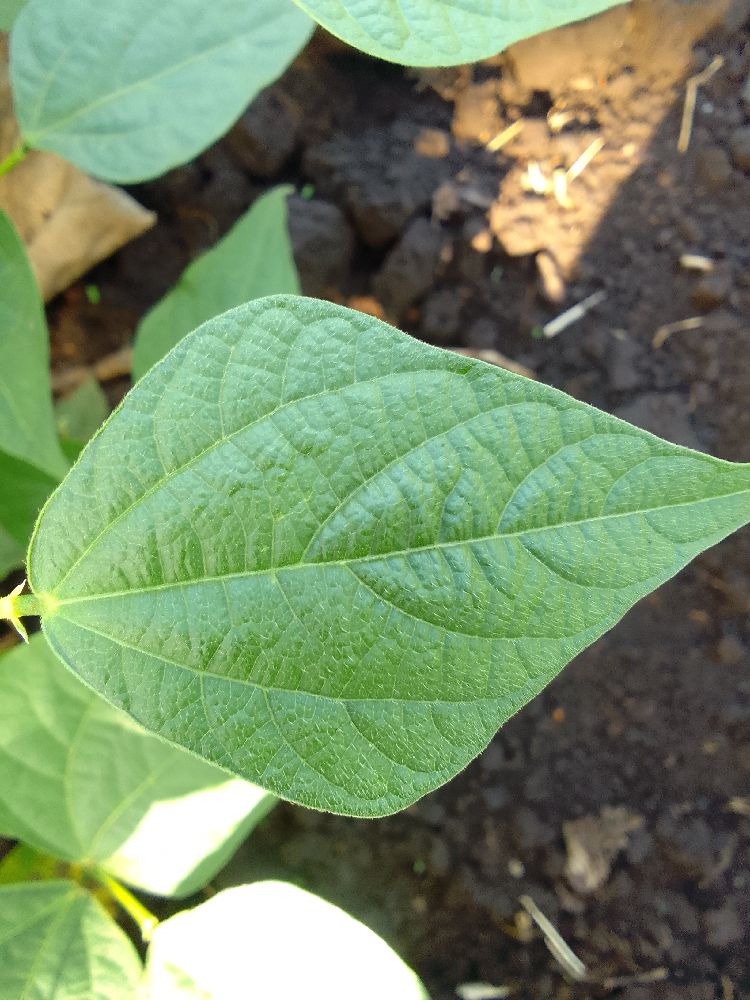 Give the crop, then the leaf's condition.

common bean, healthy
